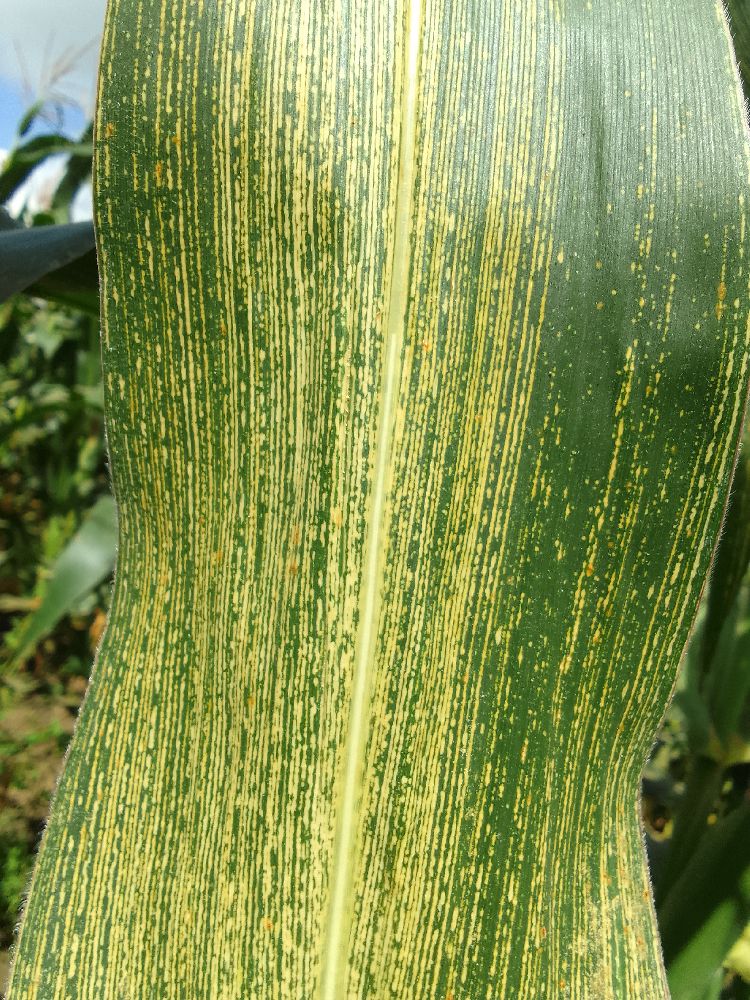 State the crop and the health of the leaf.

maize, maize streak virus
